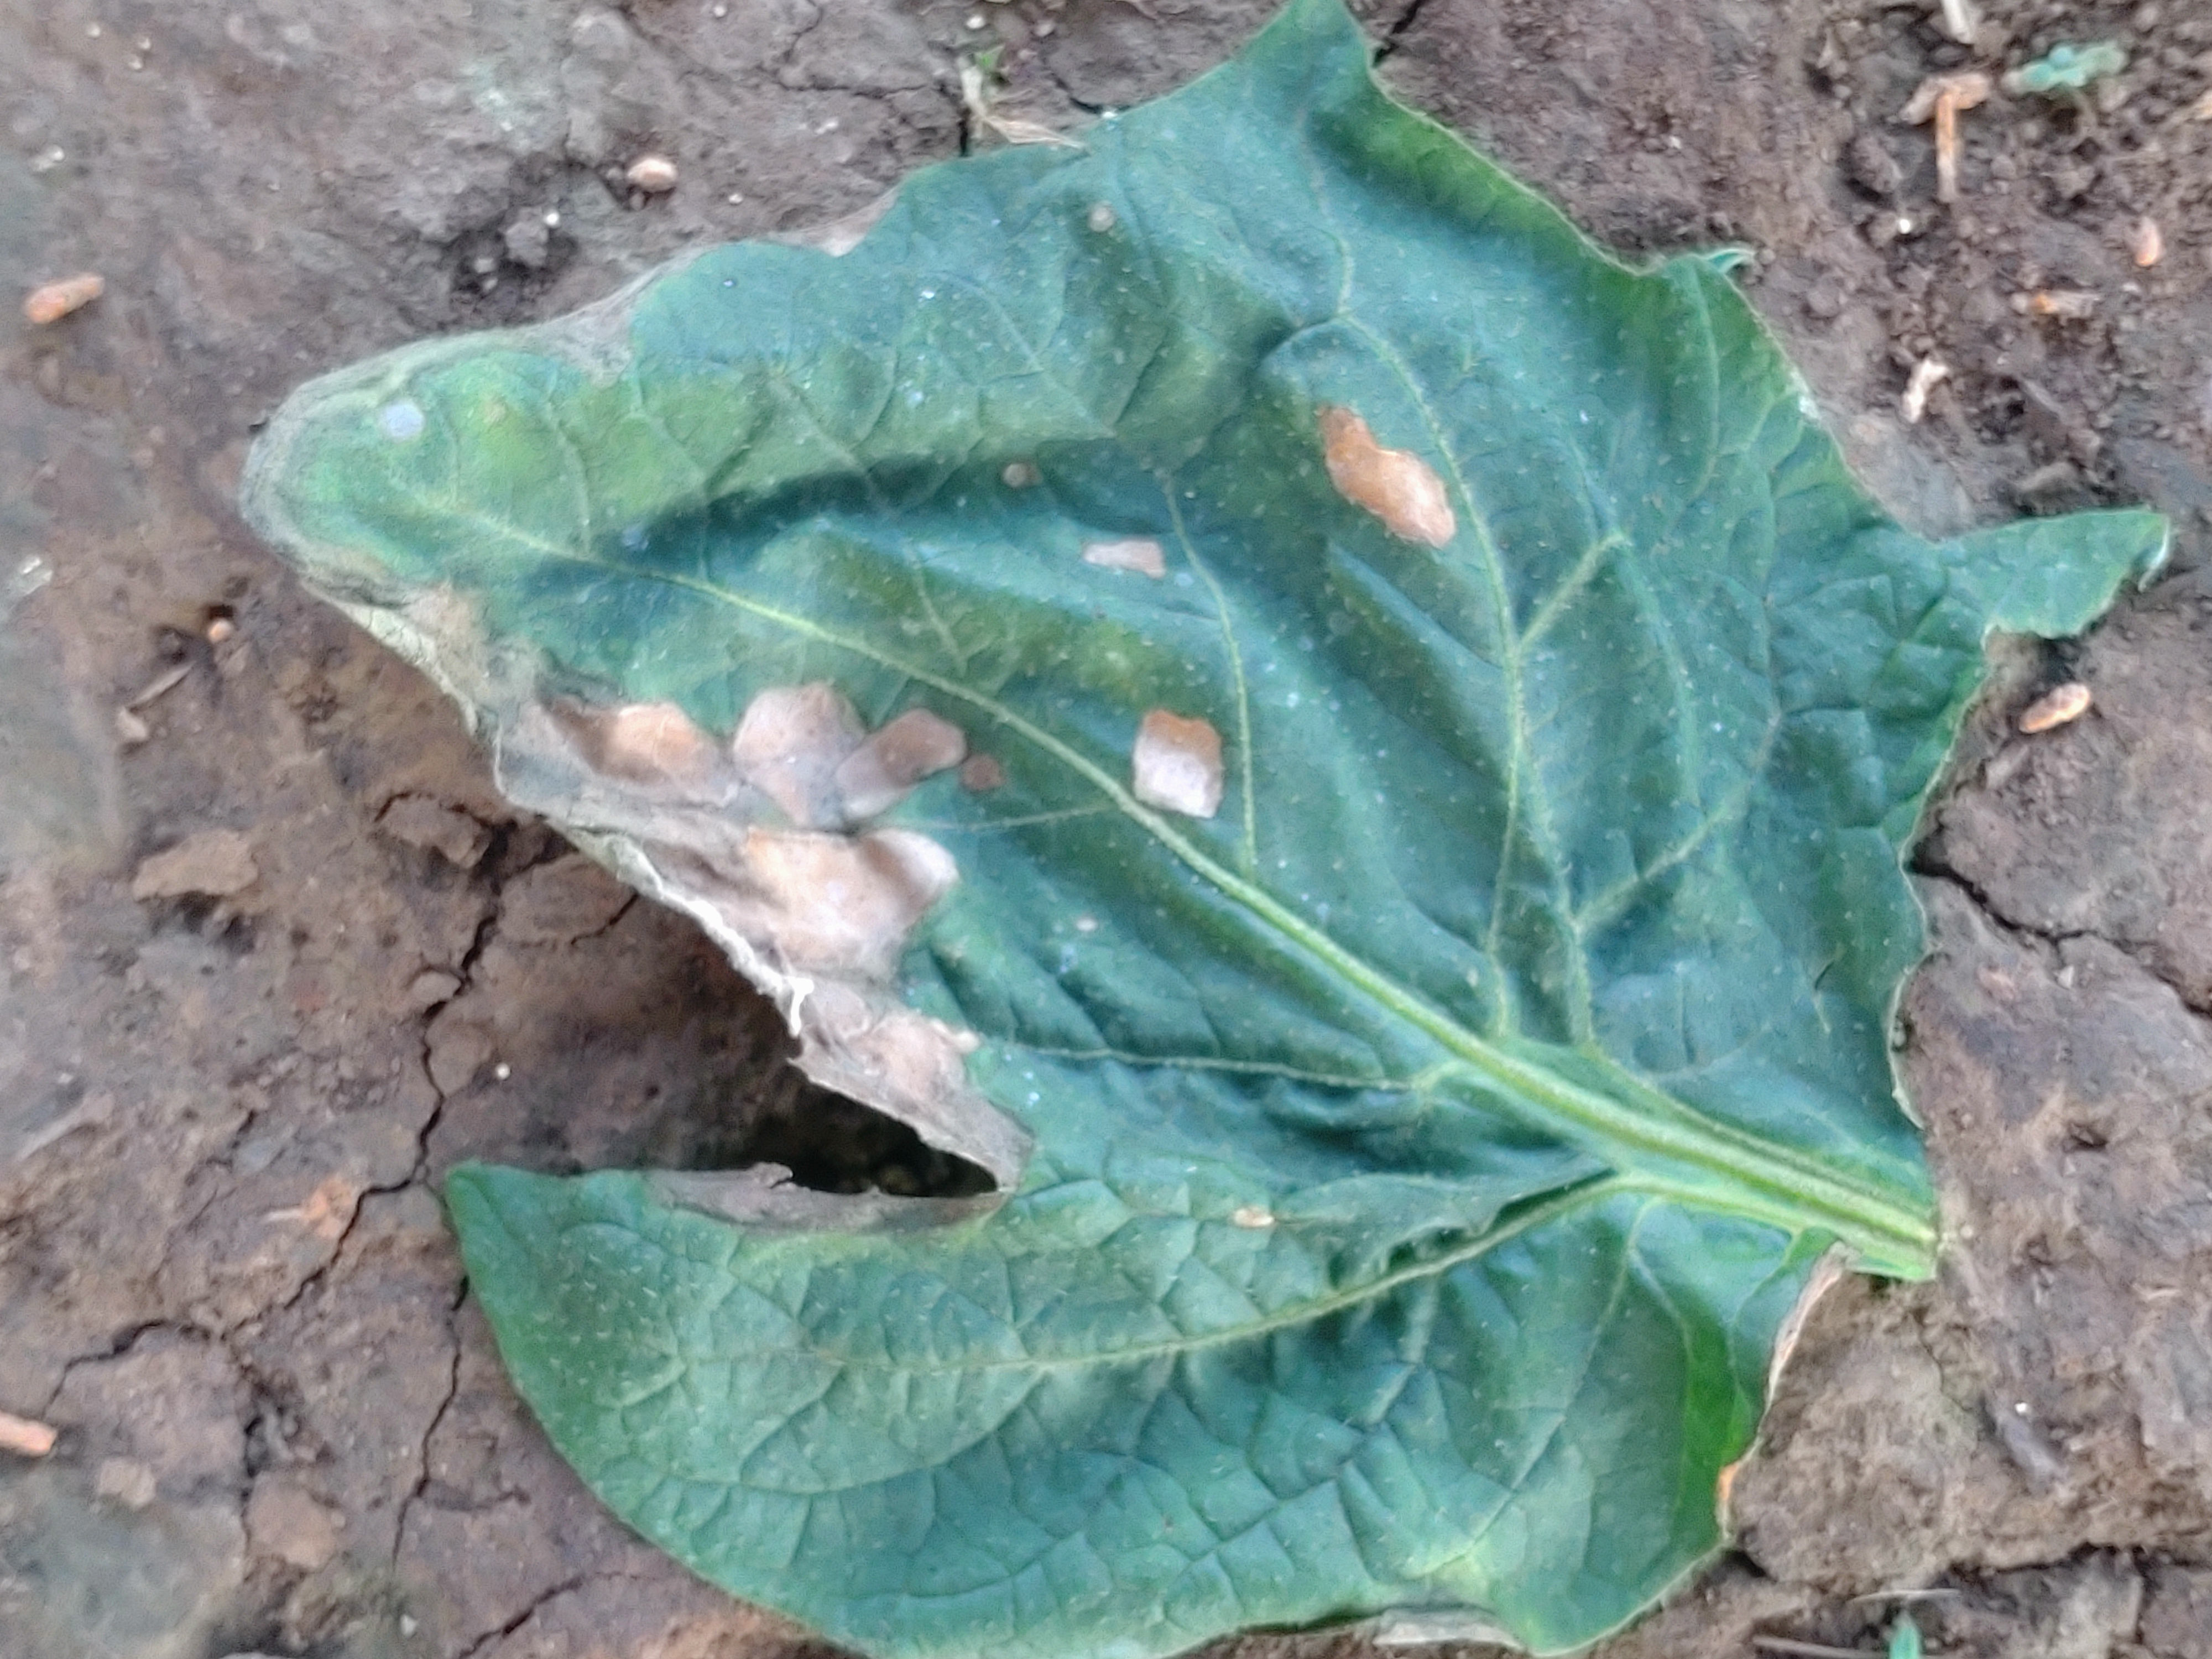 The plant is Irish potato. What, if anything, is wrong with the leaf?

early blight
